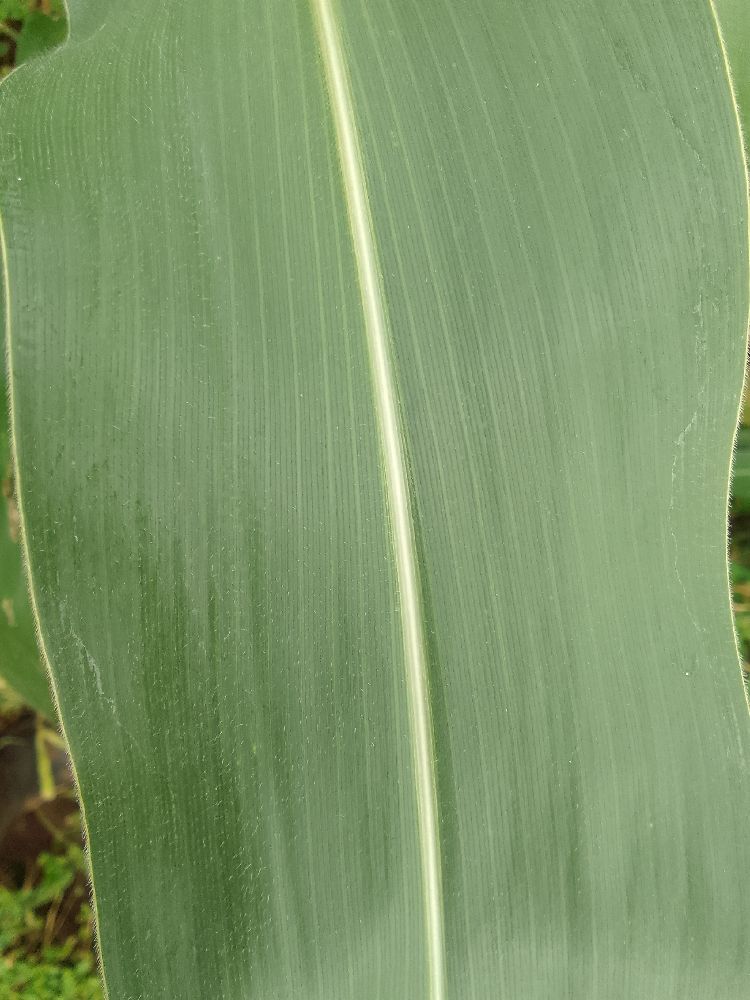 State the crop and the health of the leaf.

maize, healthy
